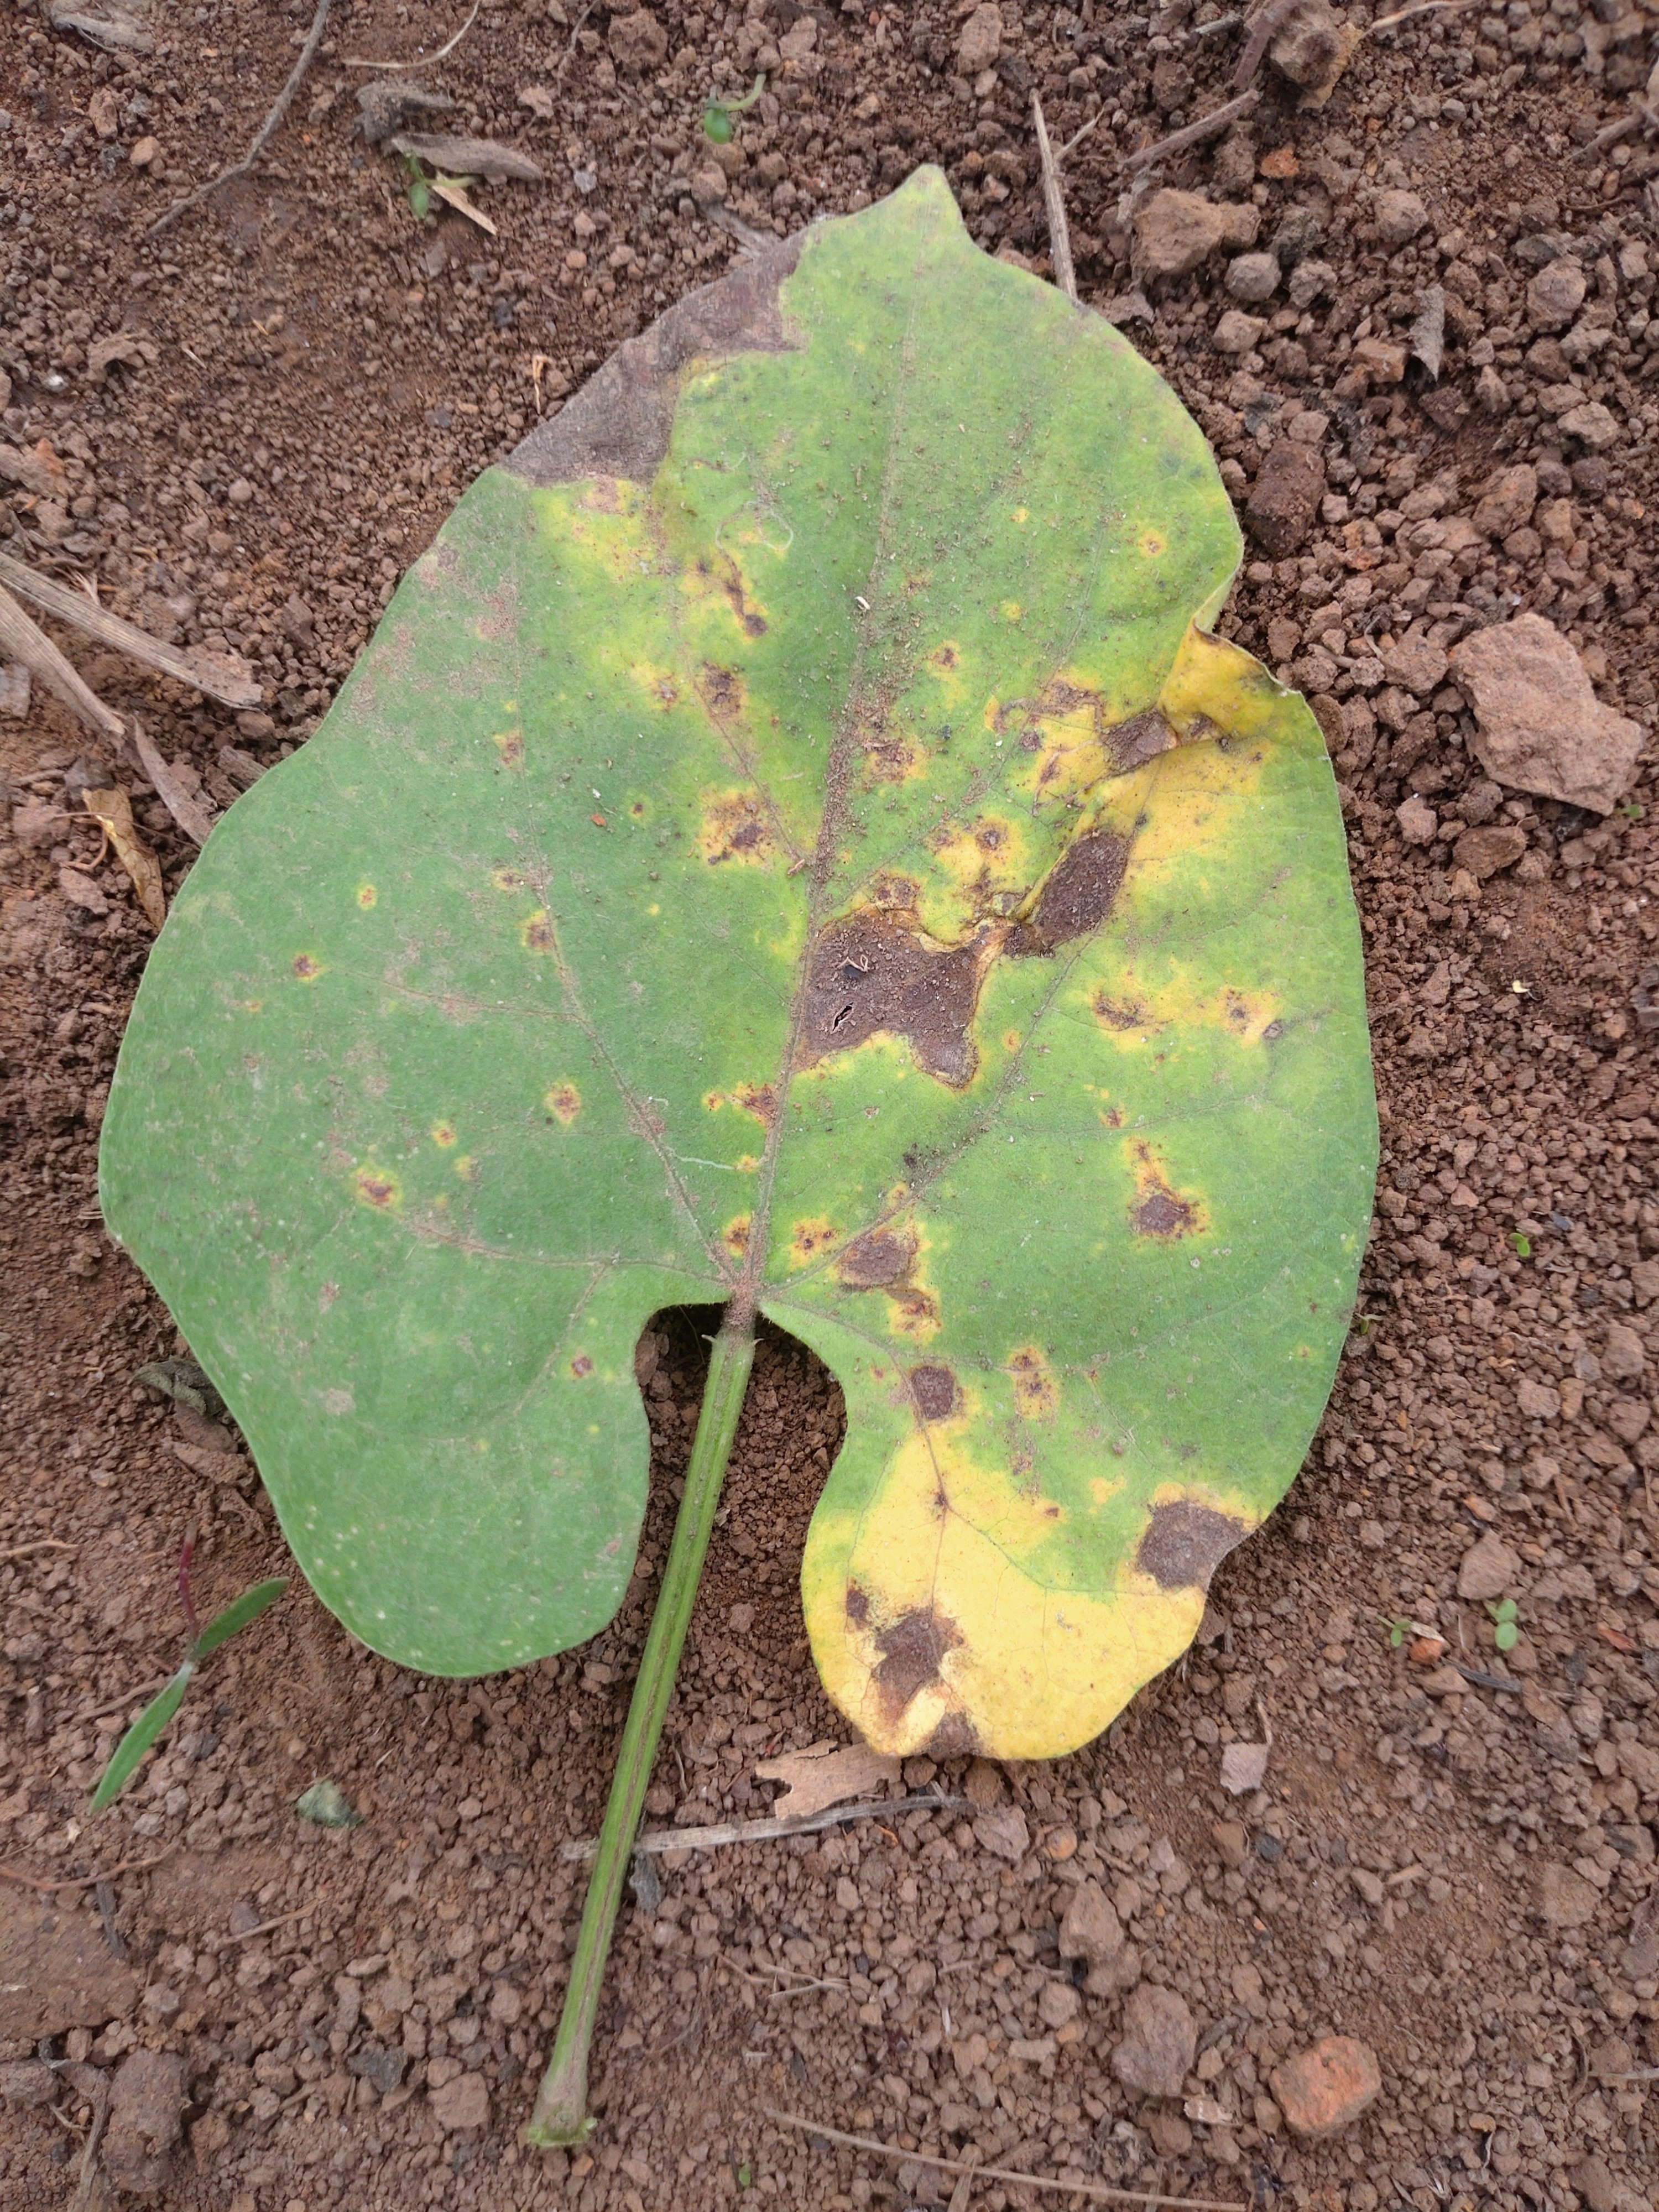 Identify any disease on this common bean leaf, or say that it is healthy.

rust
